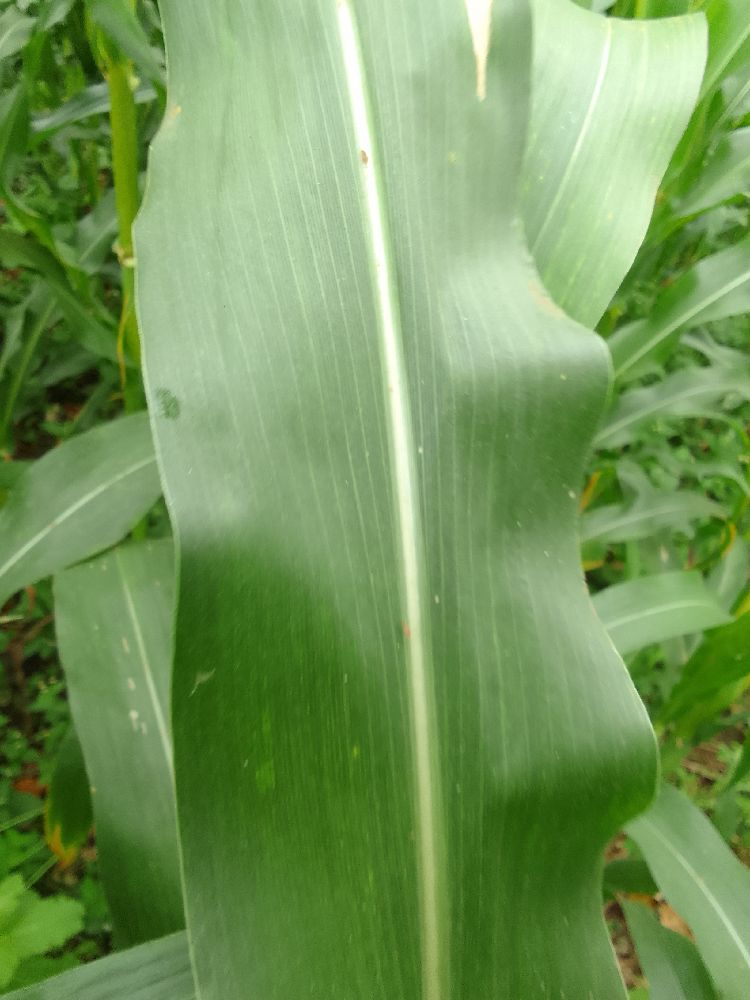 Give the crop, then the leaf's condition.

maize, healthy
